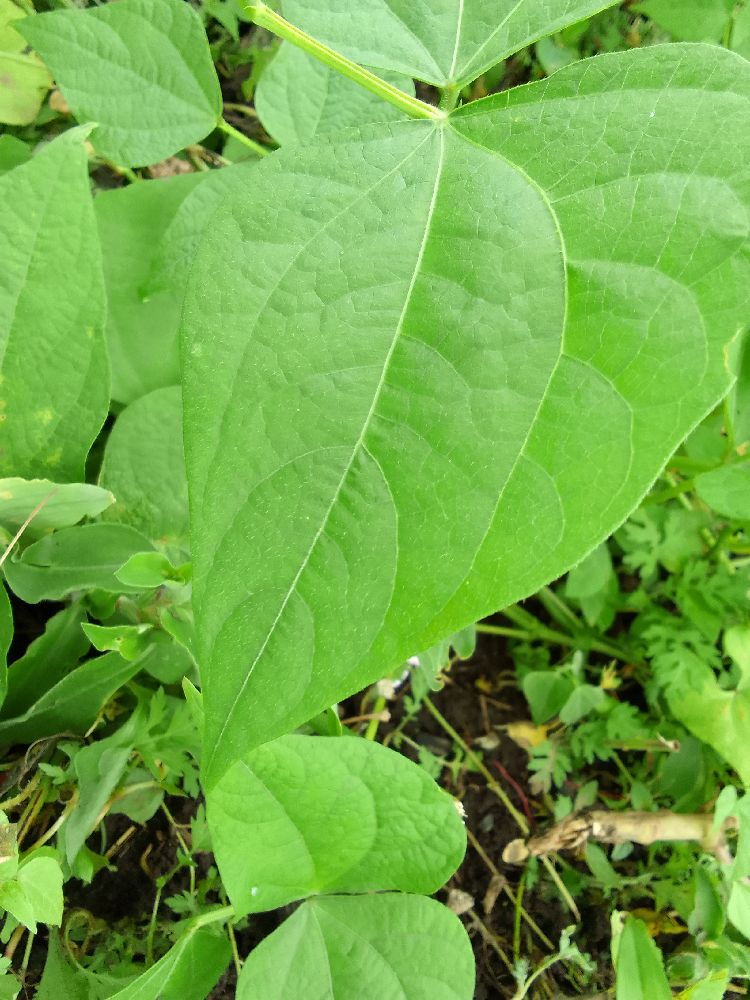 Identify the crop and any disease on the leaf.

common bean, healthy
